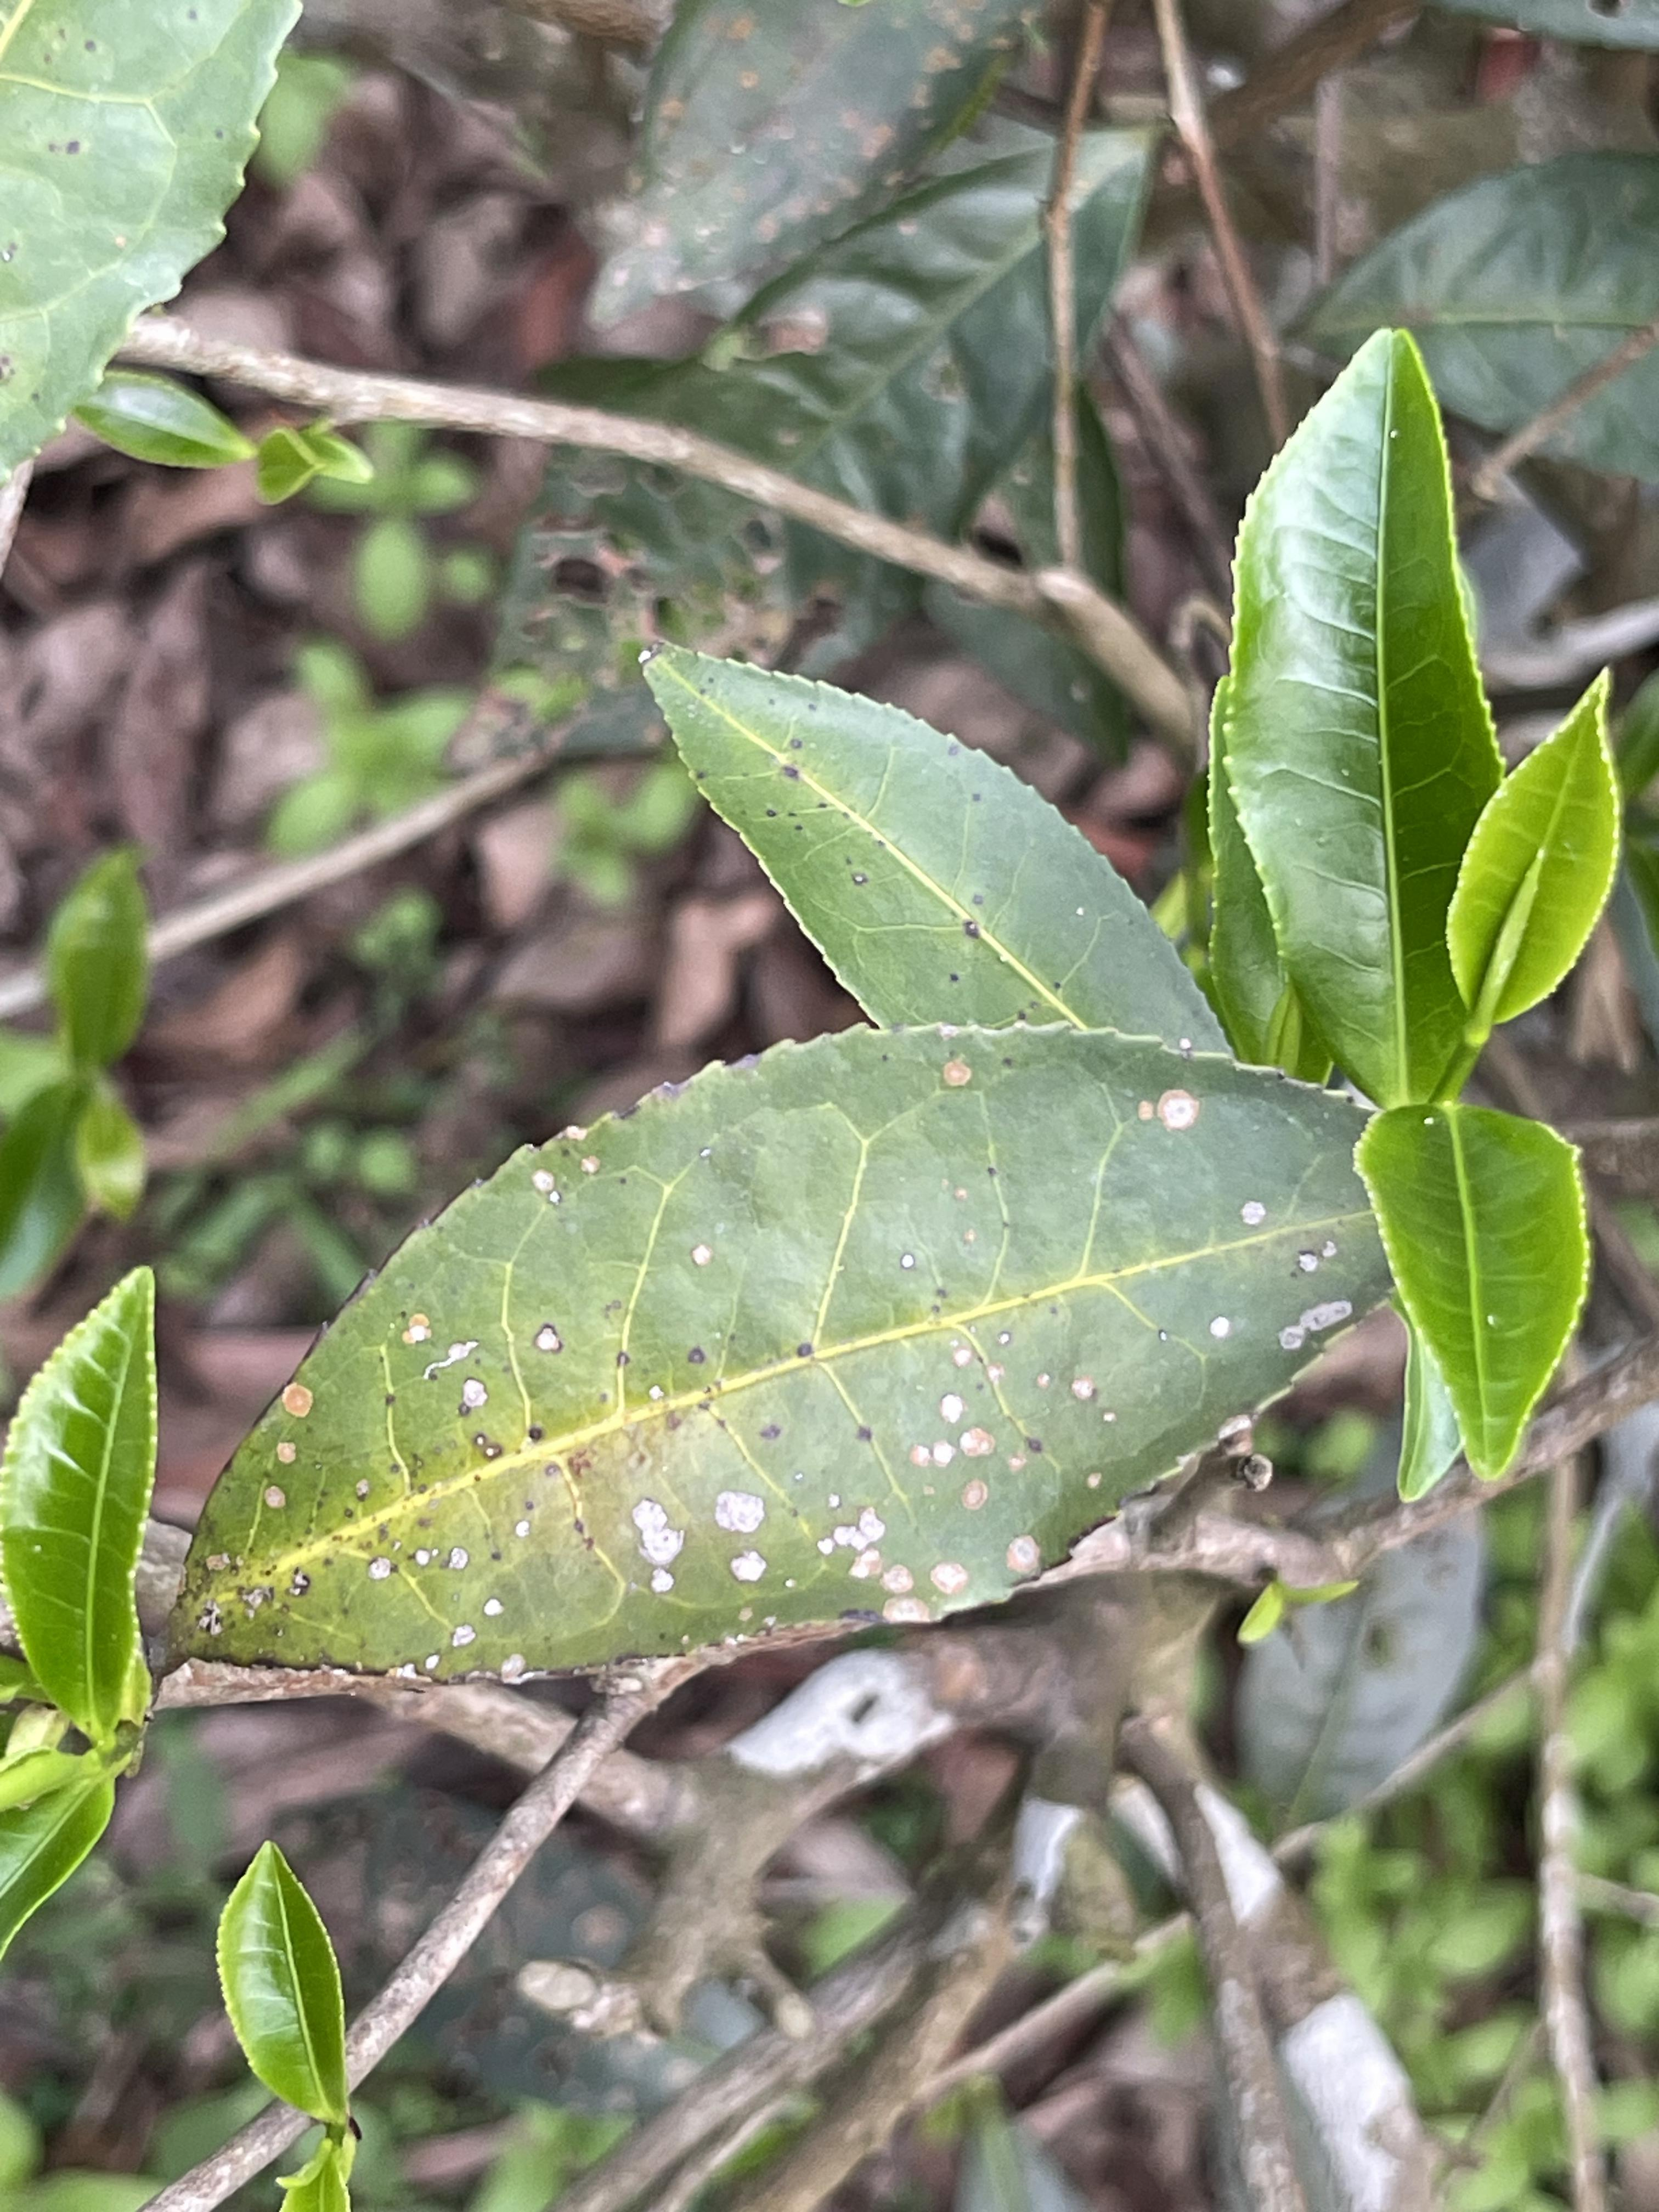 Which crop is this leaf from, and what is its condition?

tea, red rust
